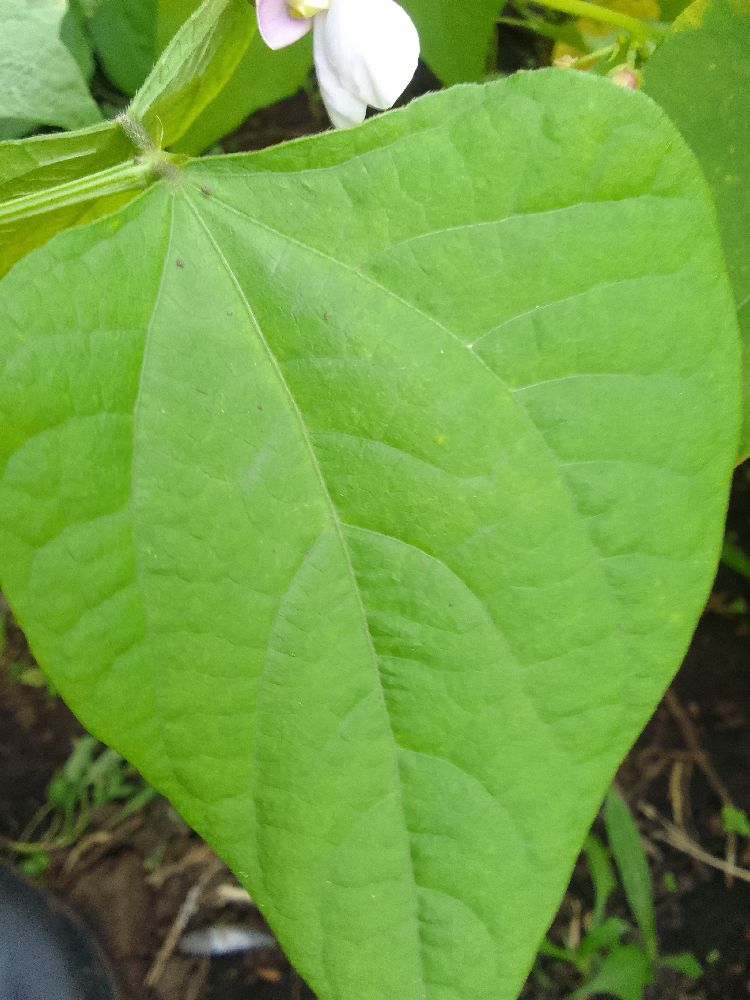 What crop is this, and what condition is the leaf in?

common bean, healthy
